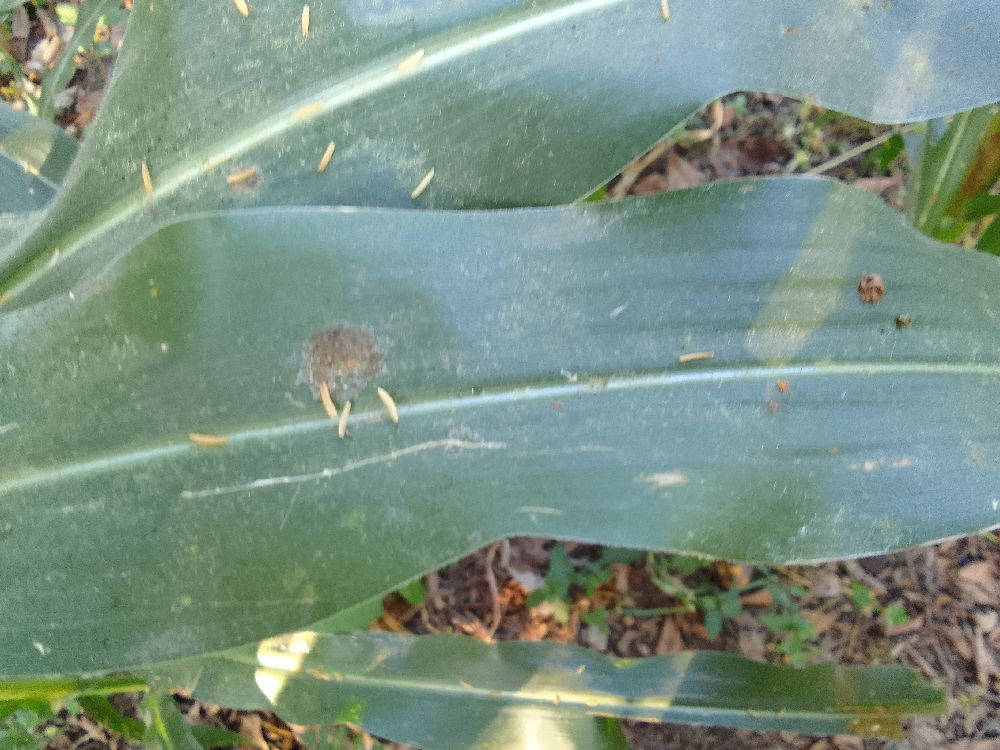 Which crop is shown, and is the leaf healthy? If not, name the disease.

maize, healthy
